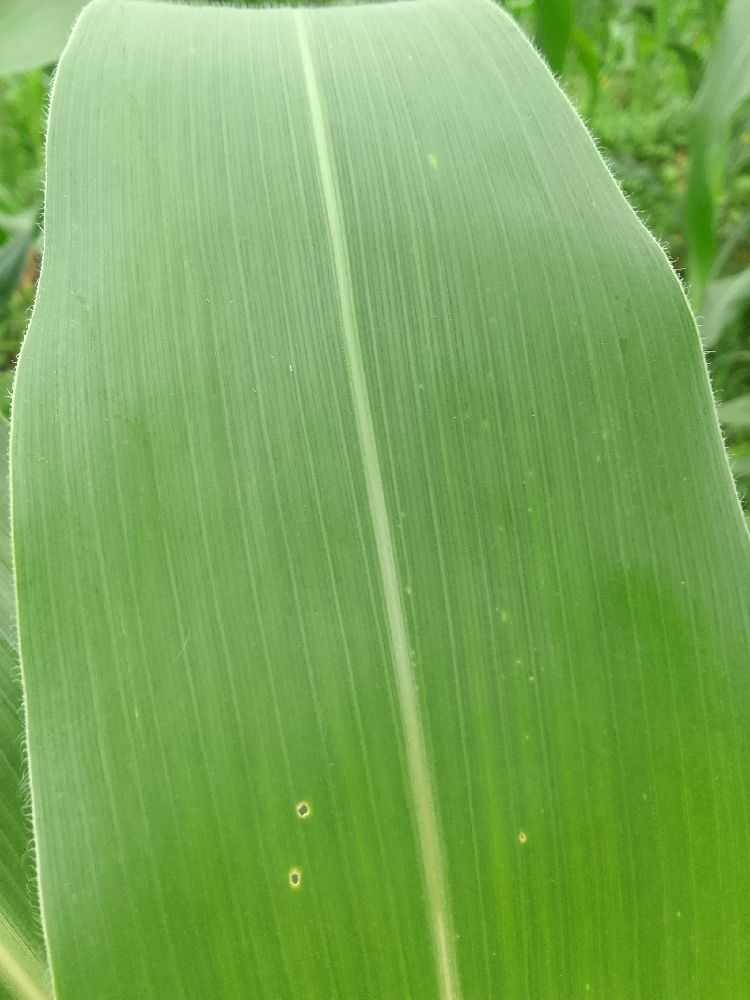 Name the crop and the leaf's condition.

maize, healthy
